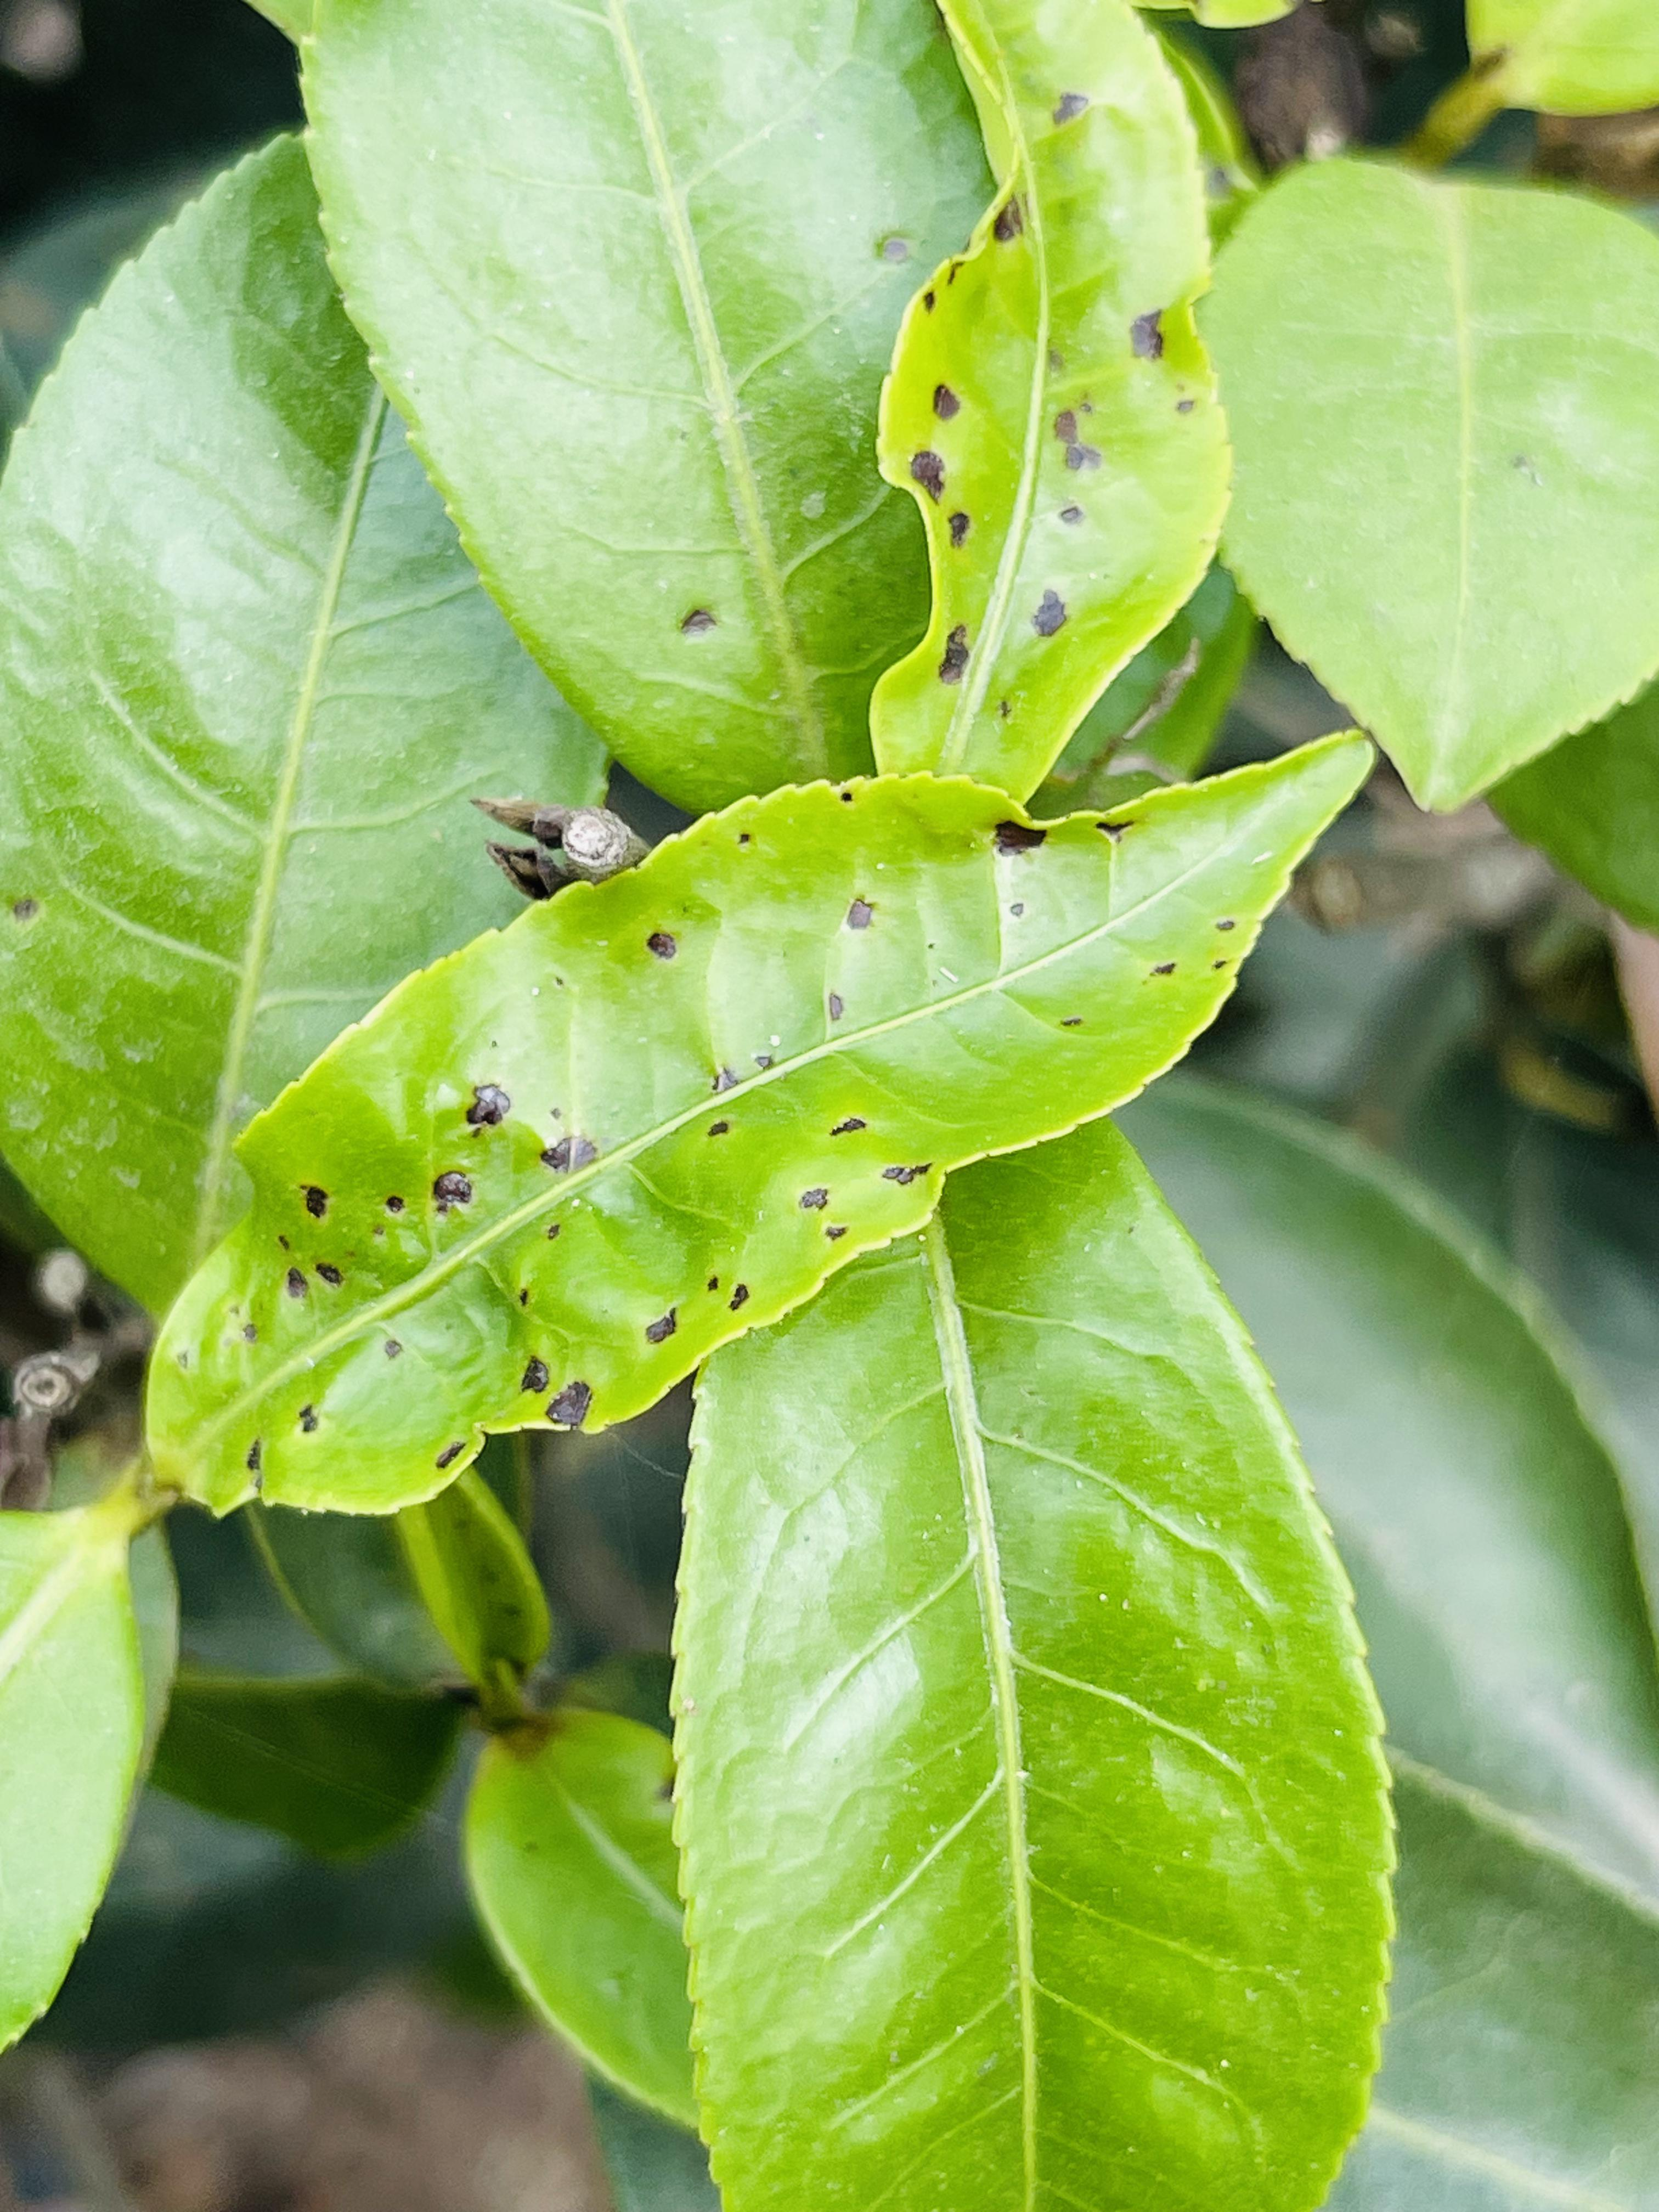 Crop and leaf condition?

tea, helopeltis
